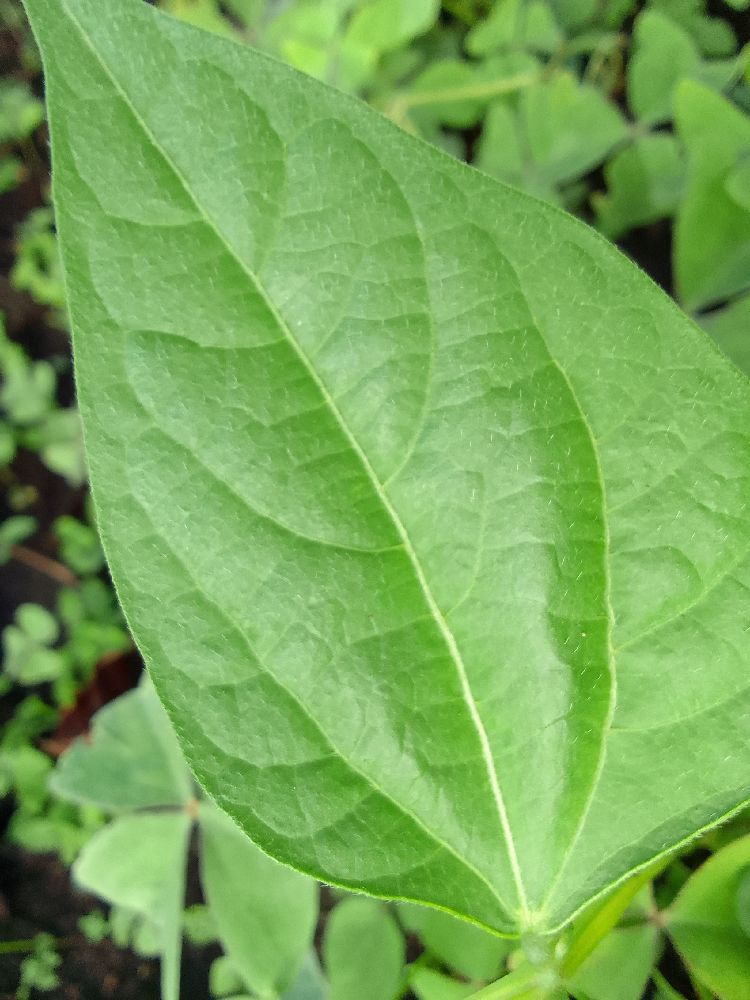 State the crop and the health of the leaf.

common bean, healthy
